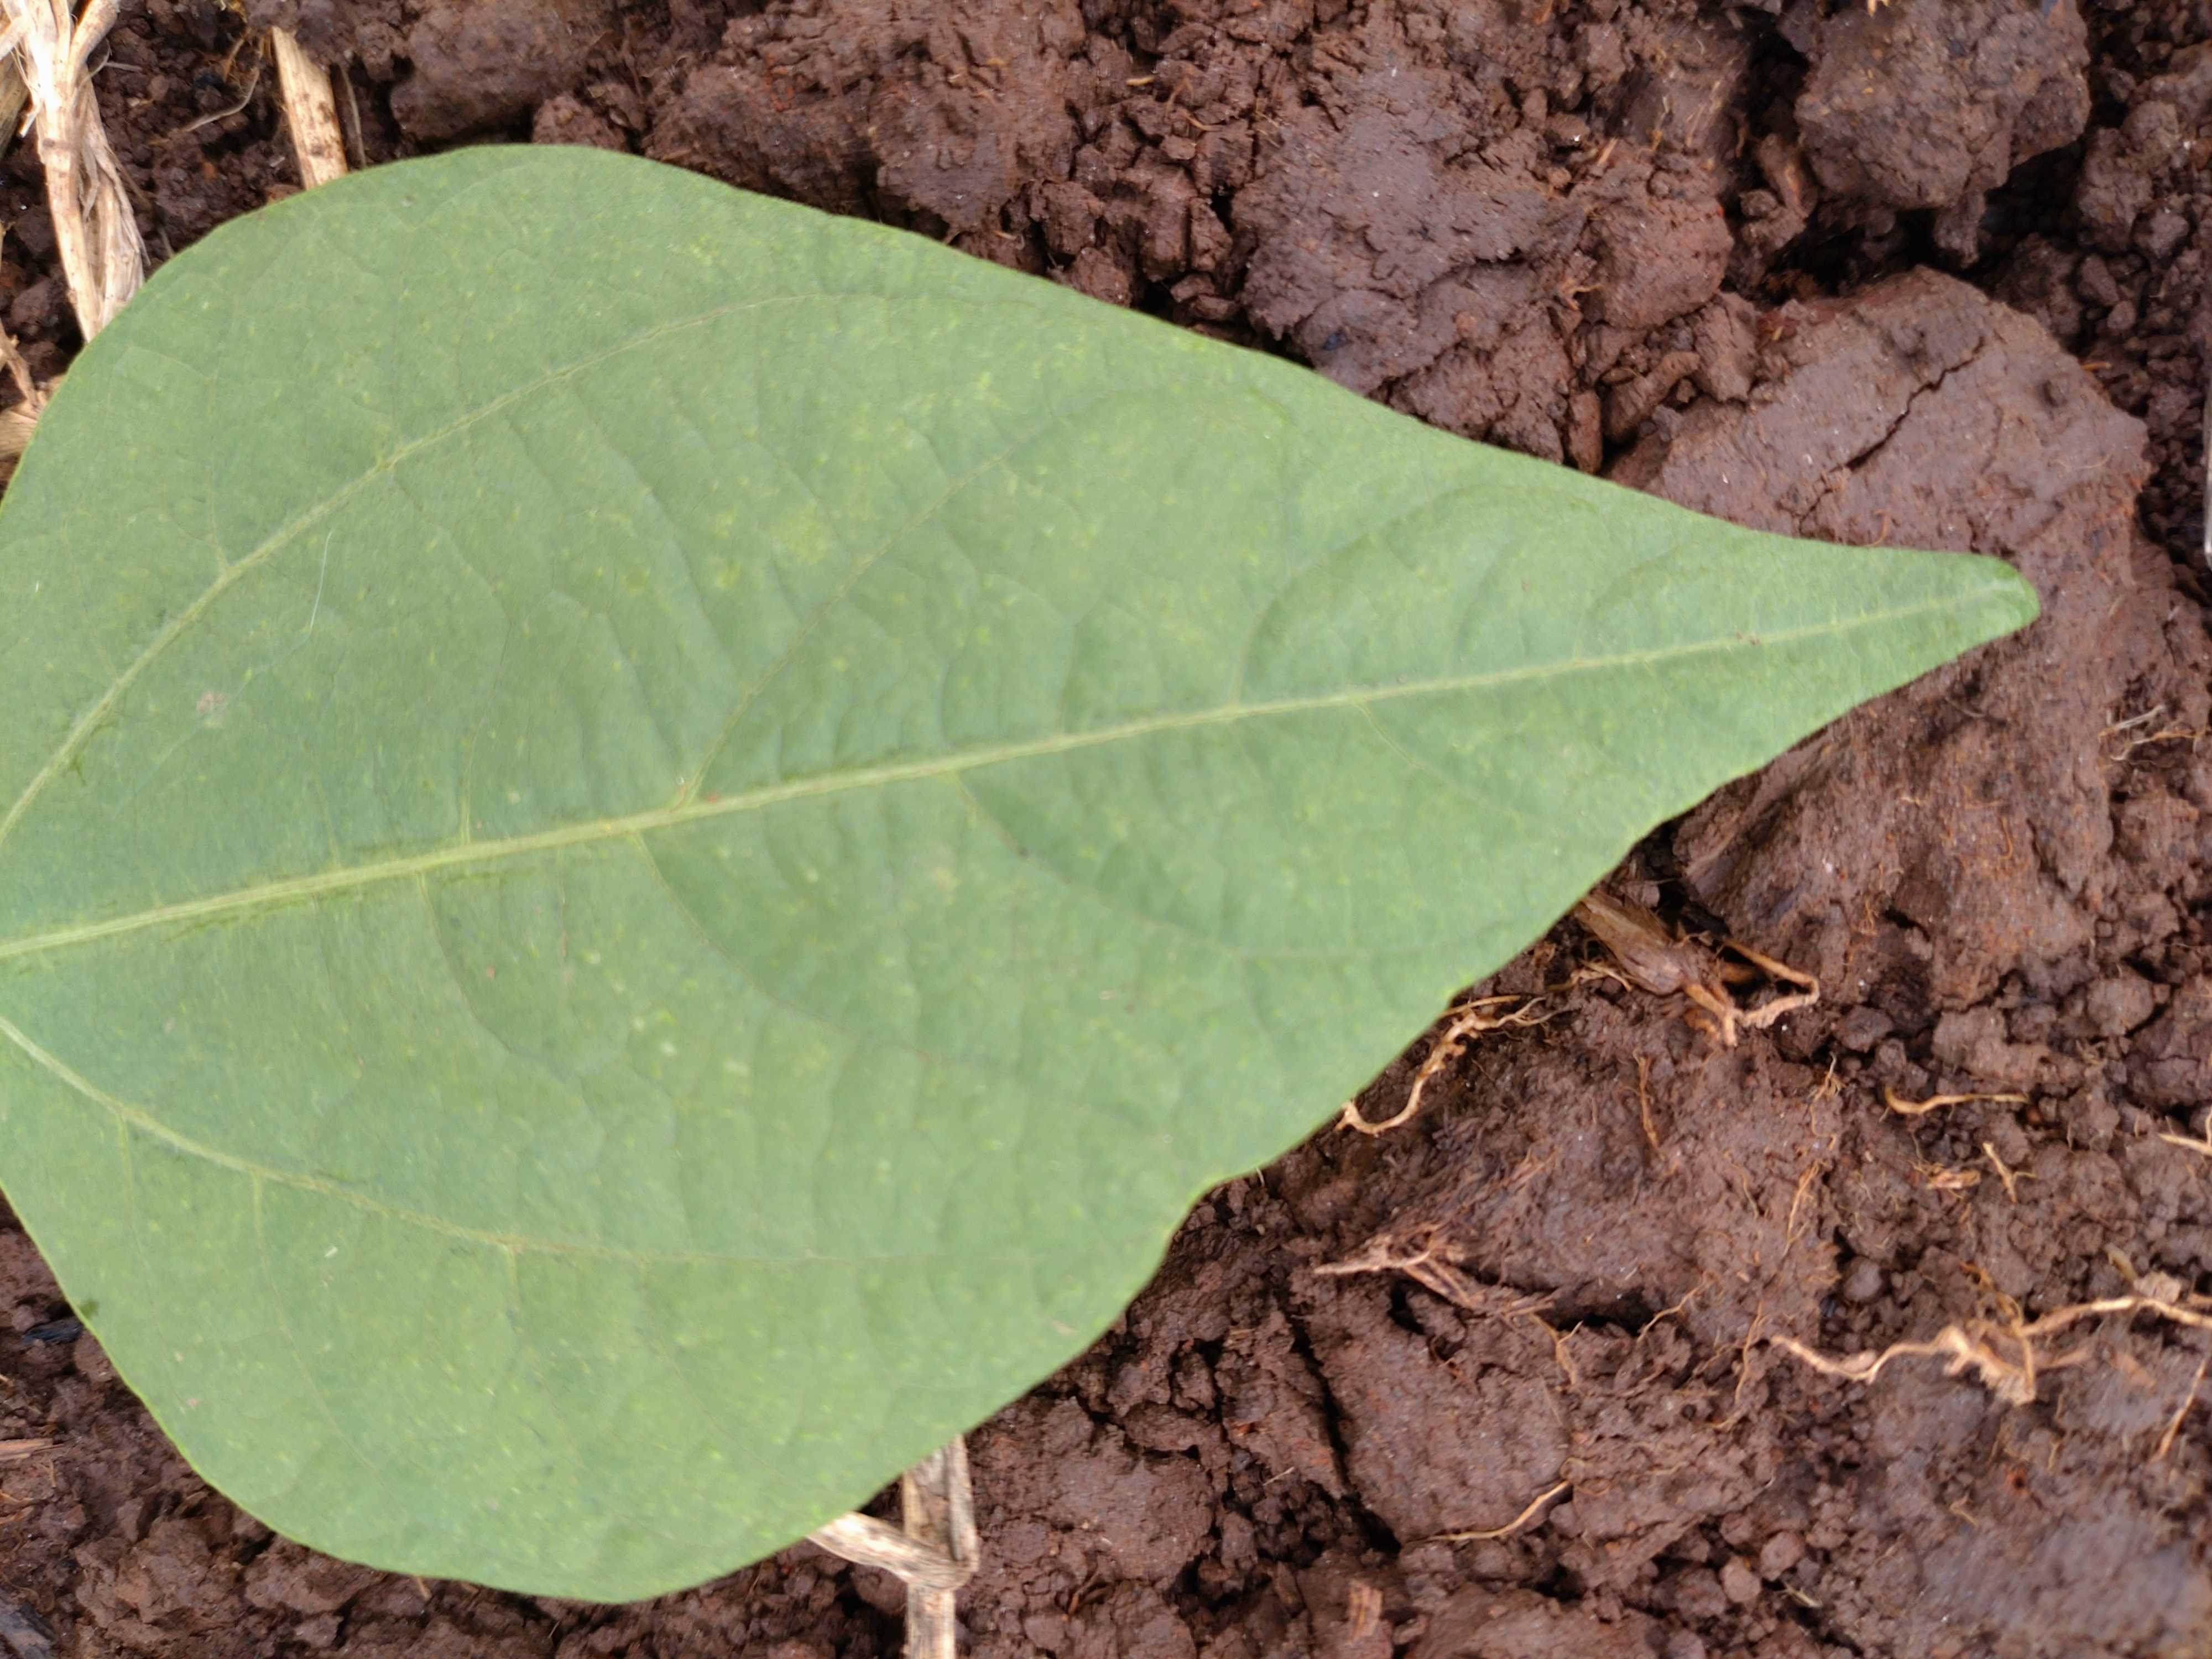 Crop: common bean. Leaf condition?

healthy
